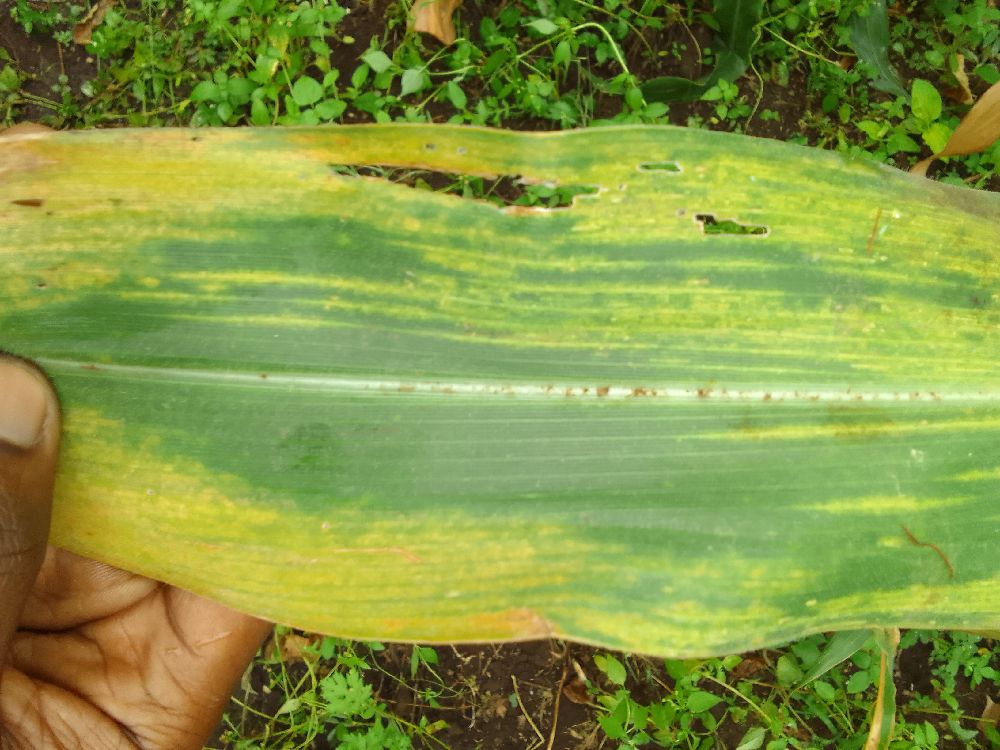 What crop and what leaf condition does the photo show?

maize, maize lethal necrosis
